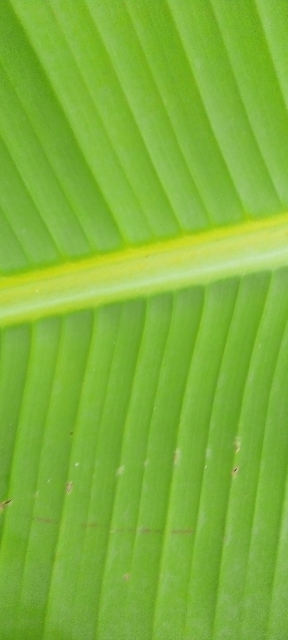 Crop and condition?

banana, healthy
